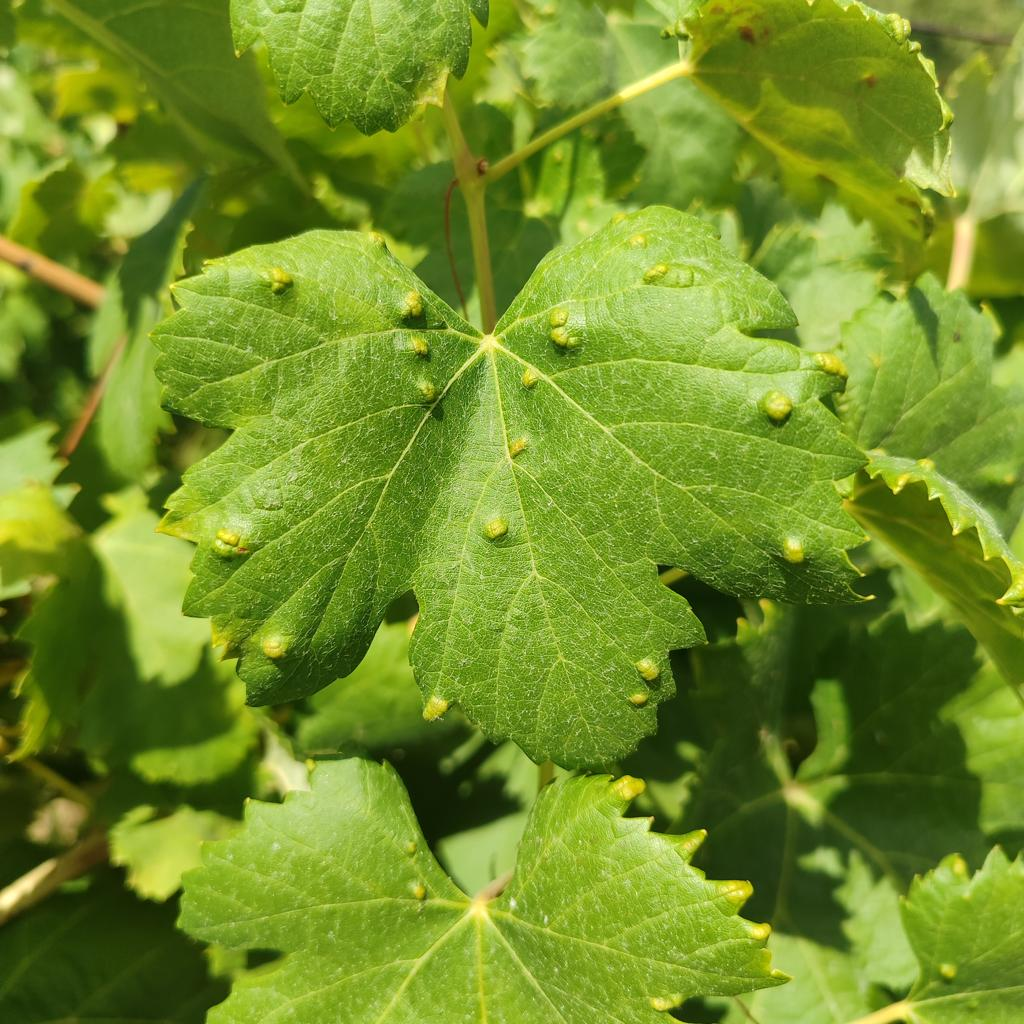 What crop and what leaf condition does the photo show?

grapevine, erineum mite
